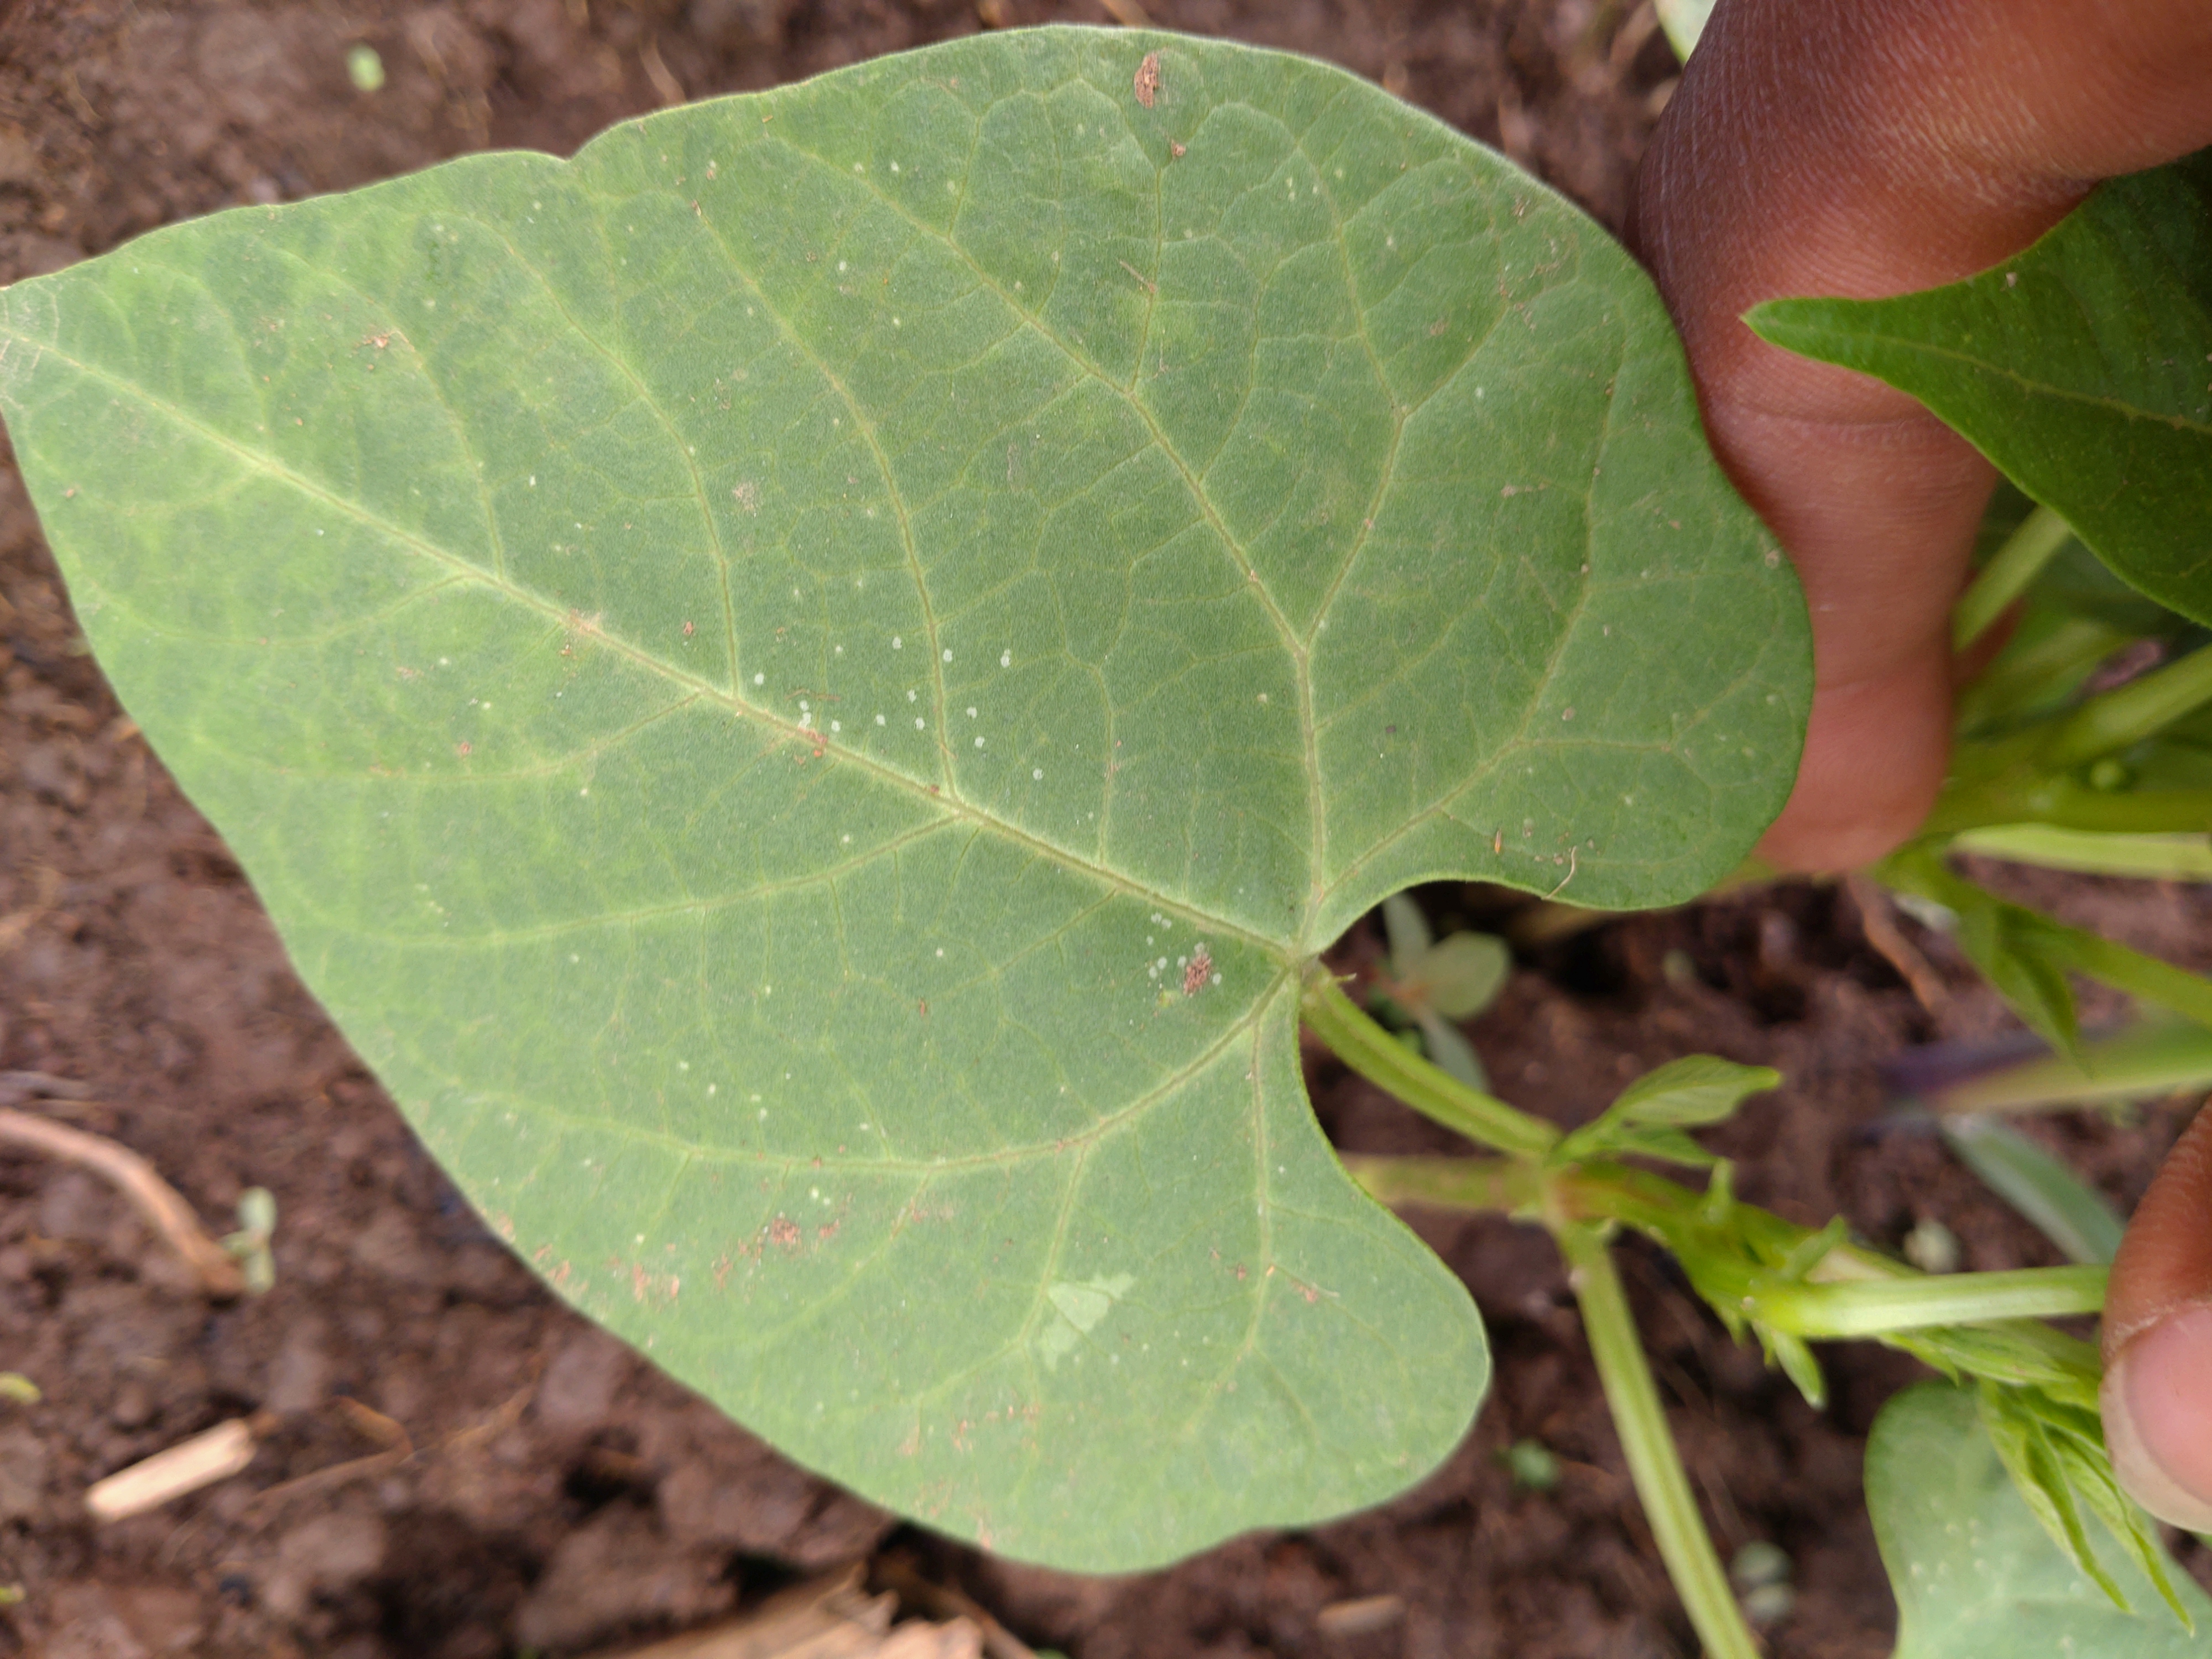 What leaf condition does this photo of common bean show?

healthy
